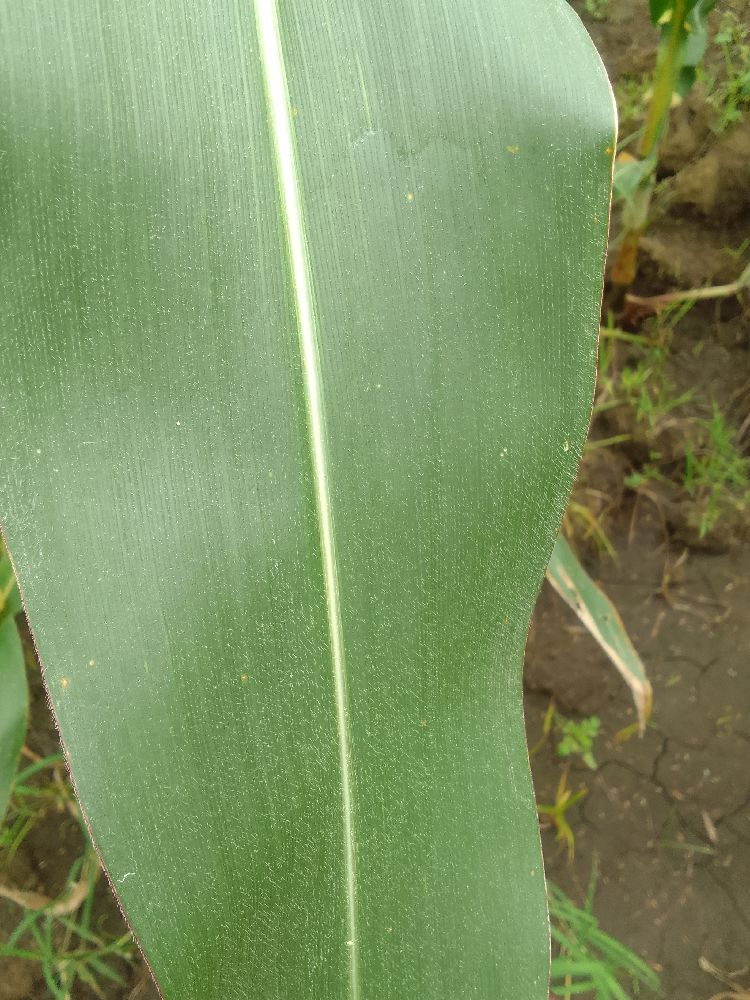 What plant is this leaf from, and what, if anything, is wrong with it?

maize, healthy
